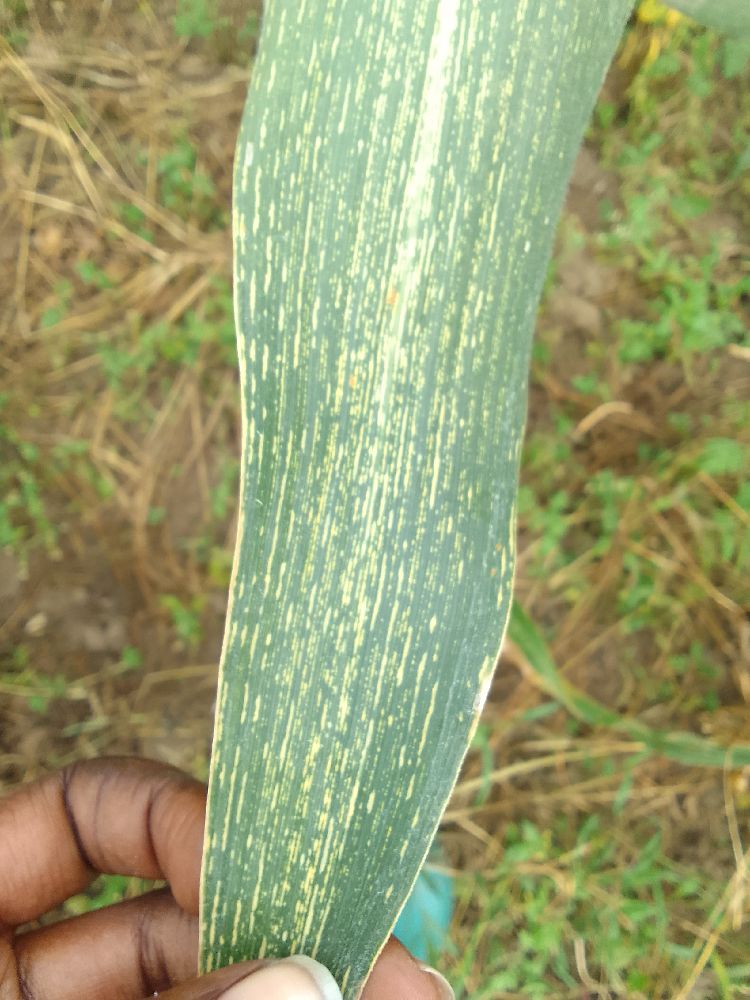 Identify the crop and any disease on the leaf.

maize, maize streak virus
